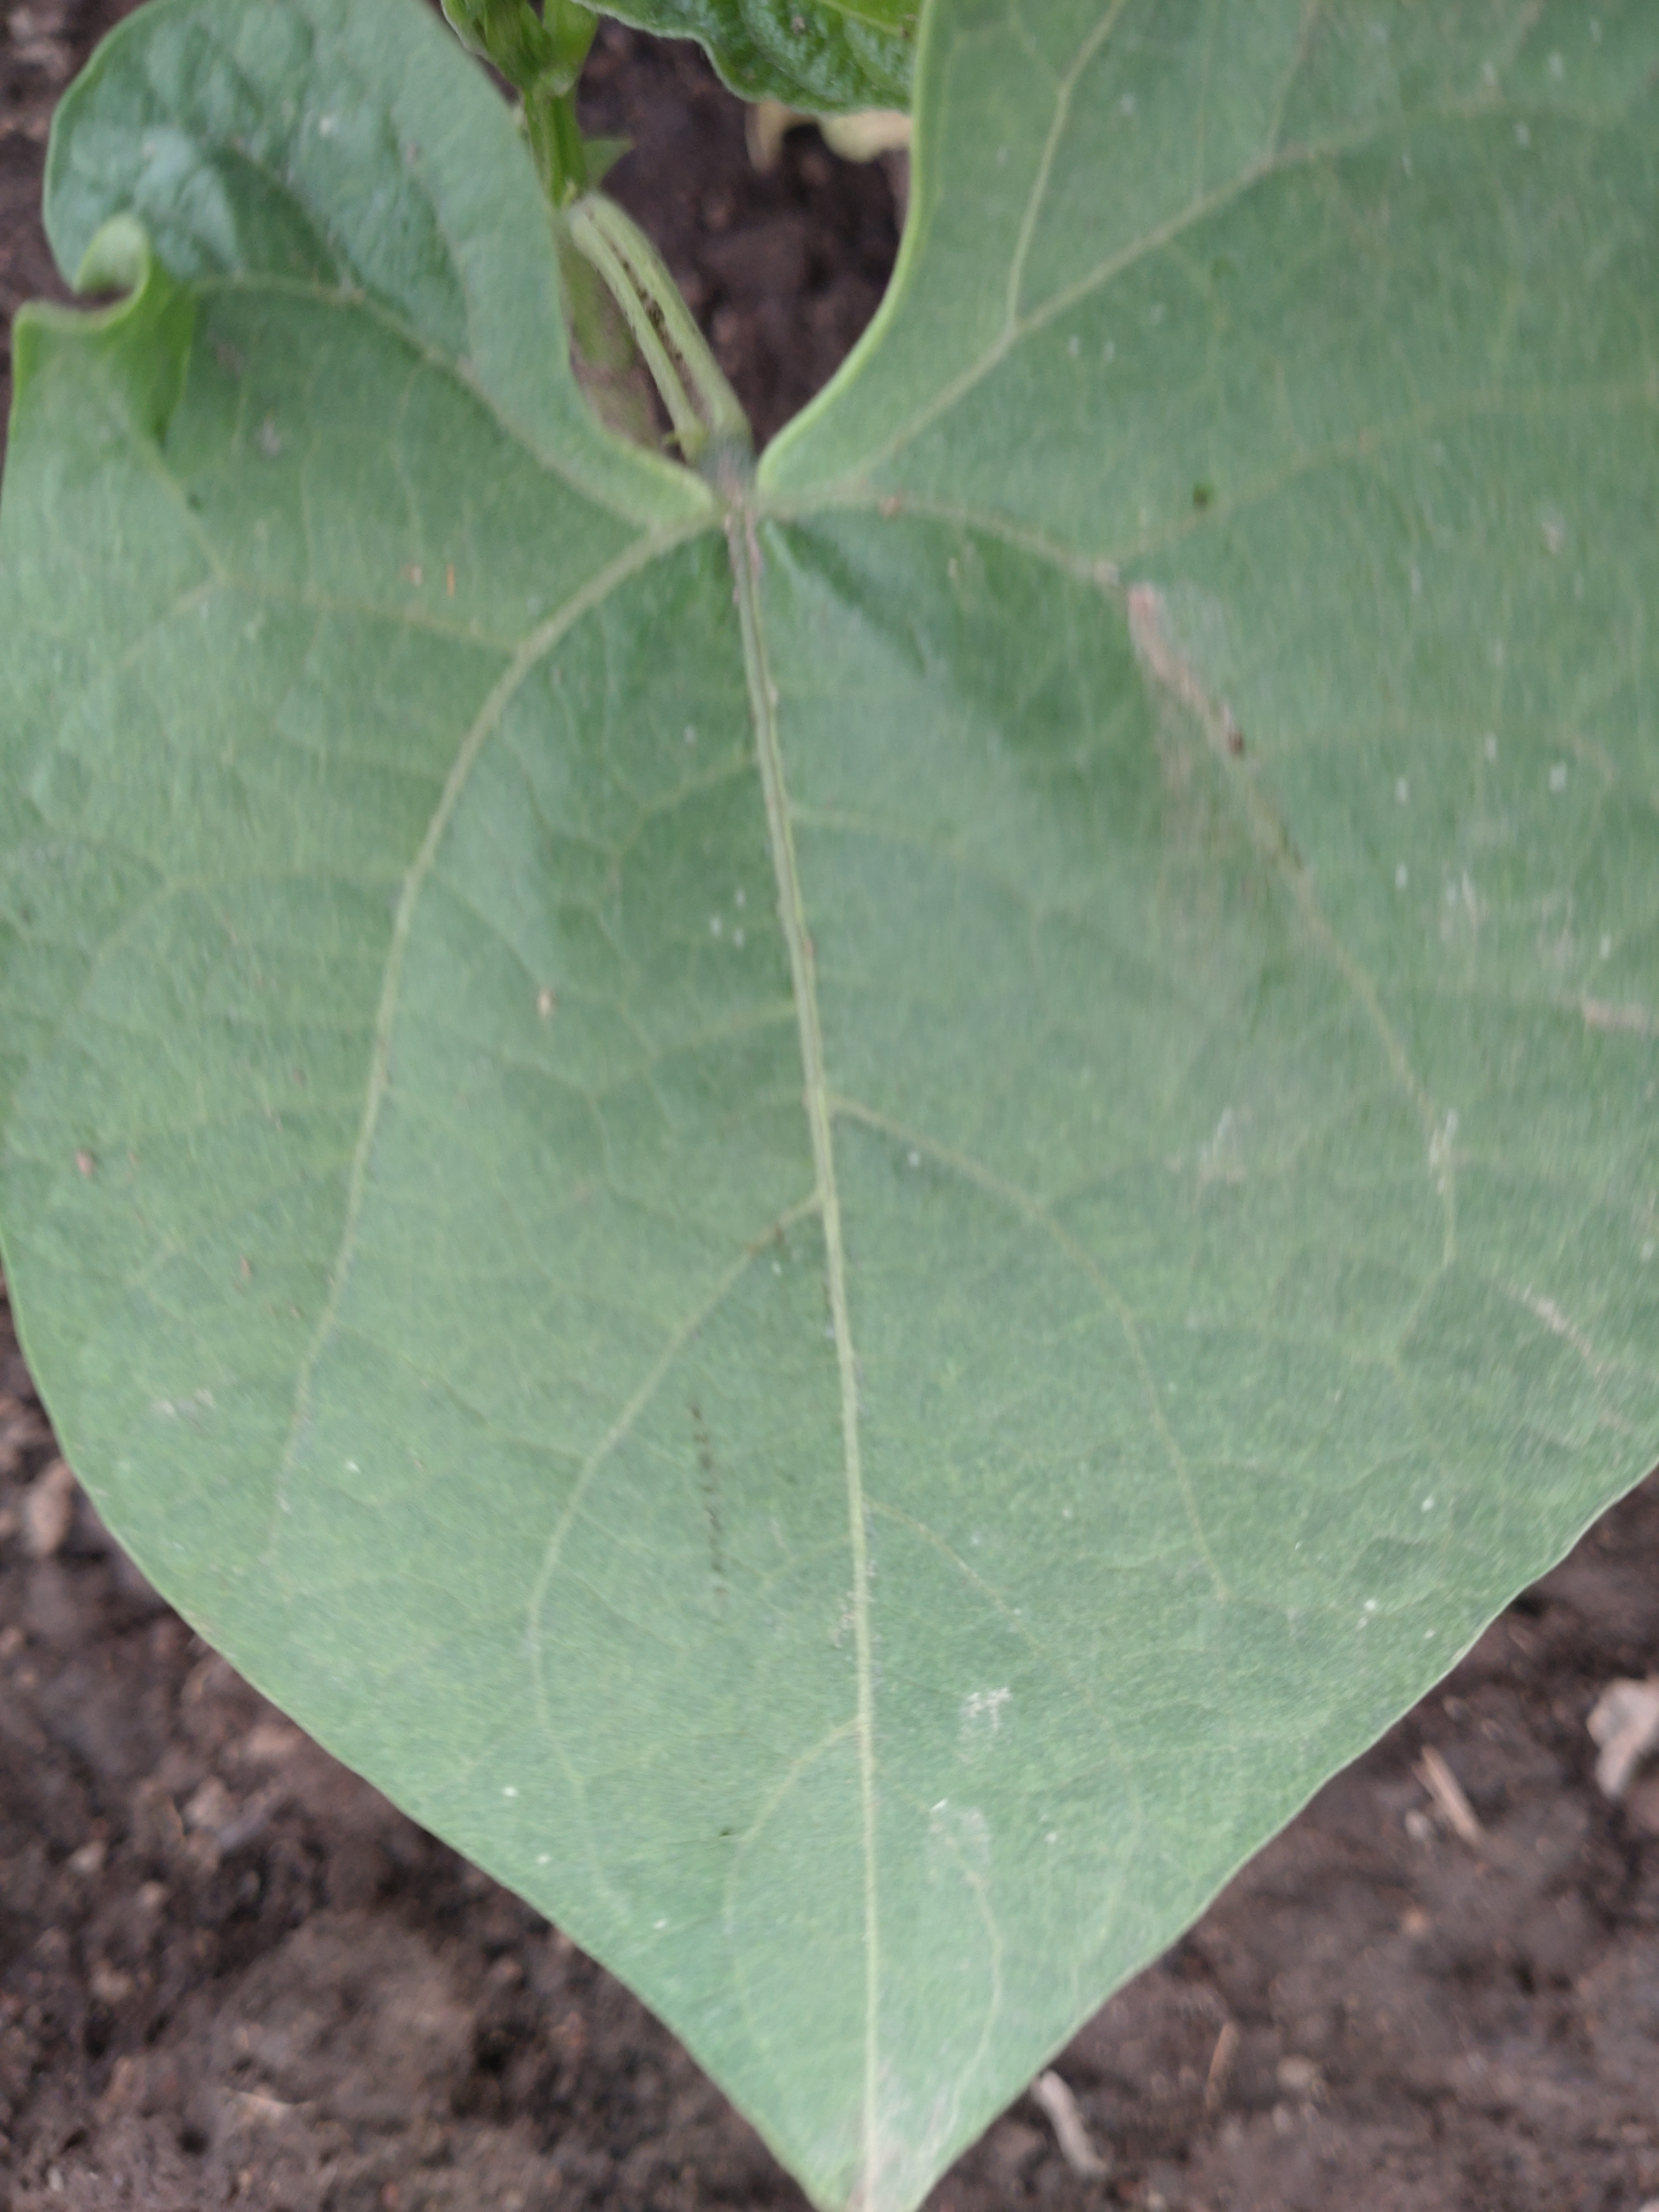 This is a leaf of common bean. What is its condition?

healthy
